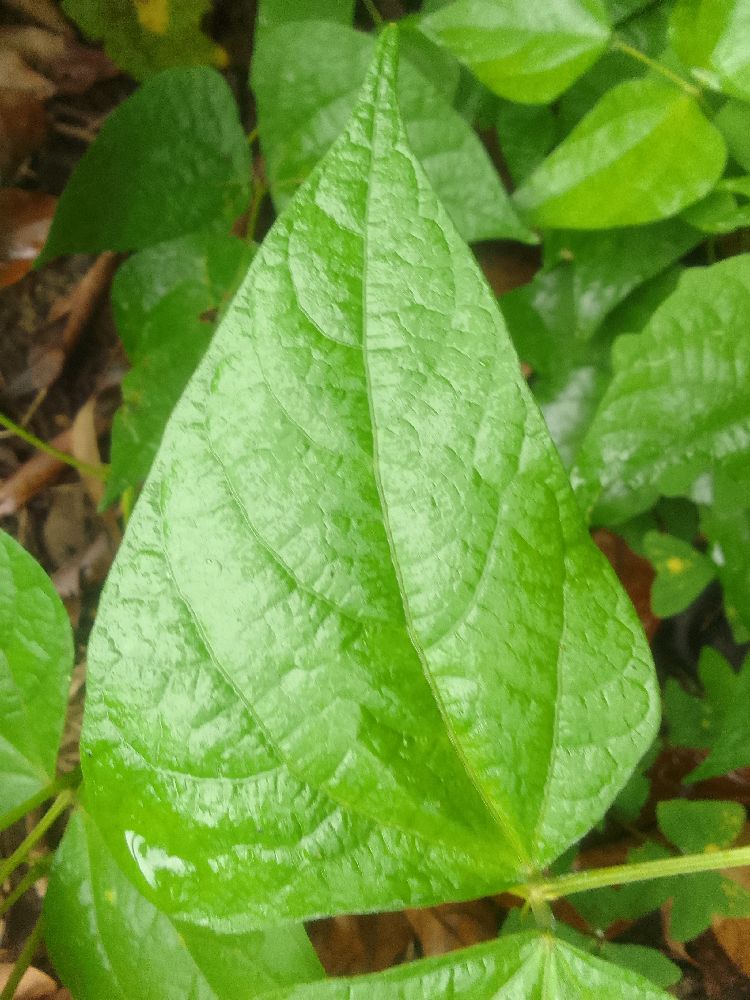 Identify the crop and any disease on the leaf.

common bean, healthy
